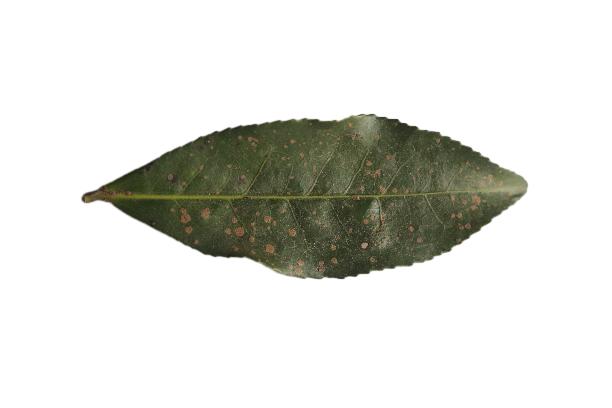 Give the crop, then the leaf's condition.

tea, algal leaf
